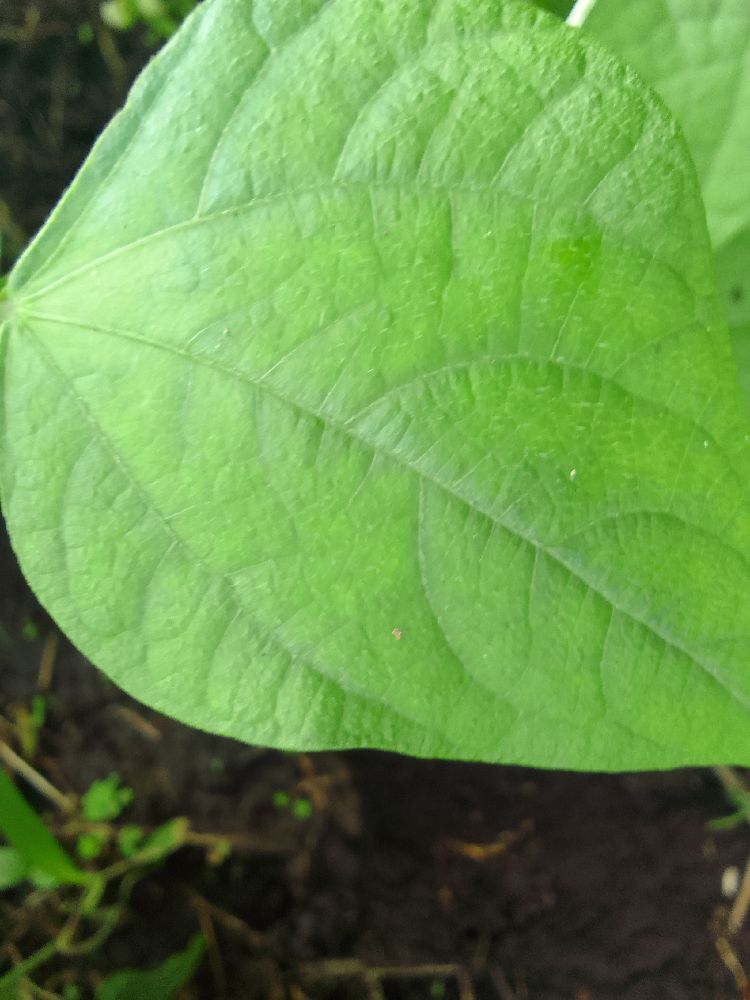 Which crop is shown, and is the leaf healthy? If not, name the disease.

common bean, healthy
